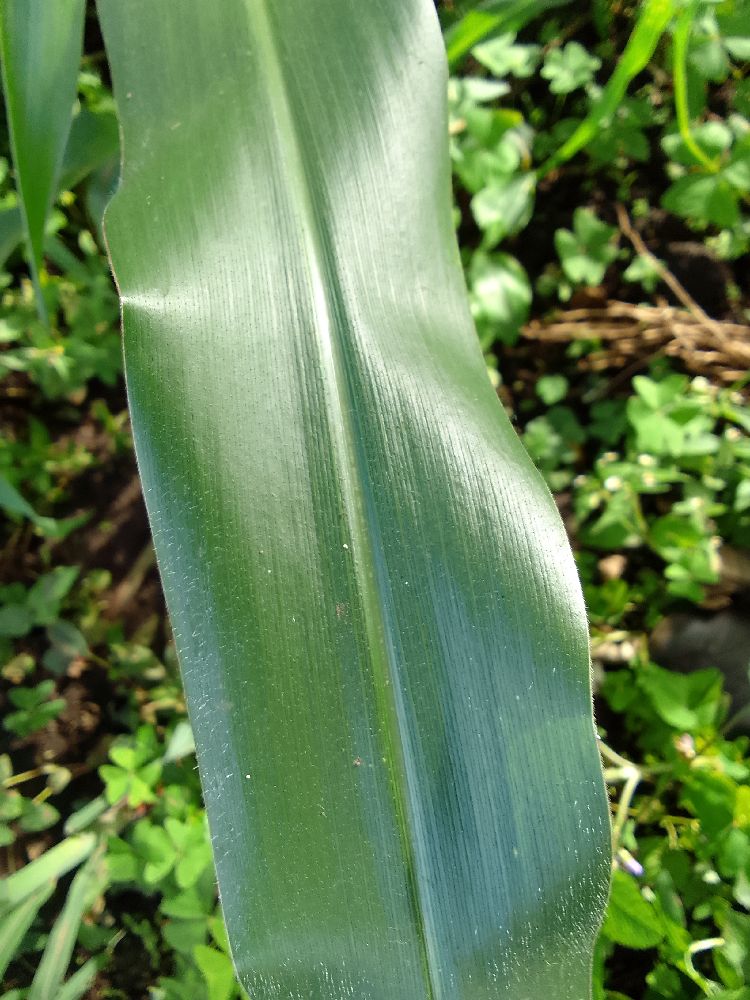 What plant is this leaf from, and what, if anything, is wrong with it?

maize, healthy
